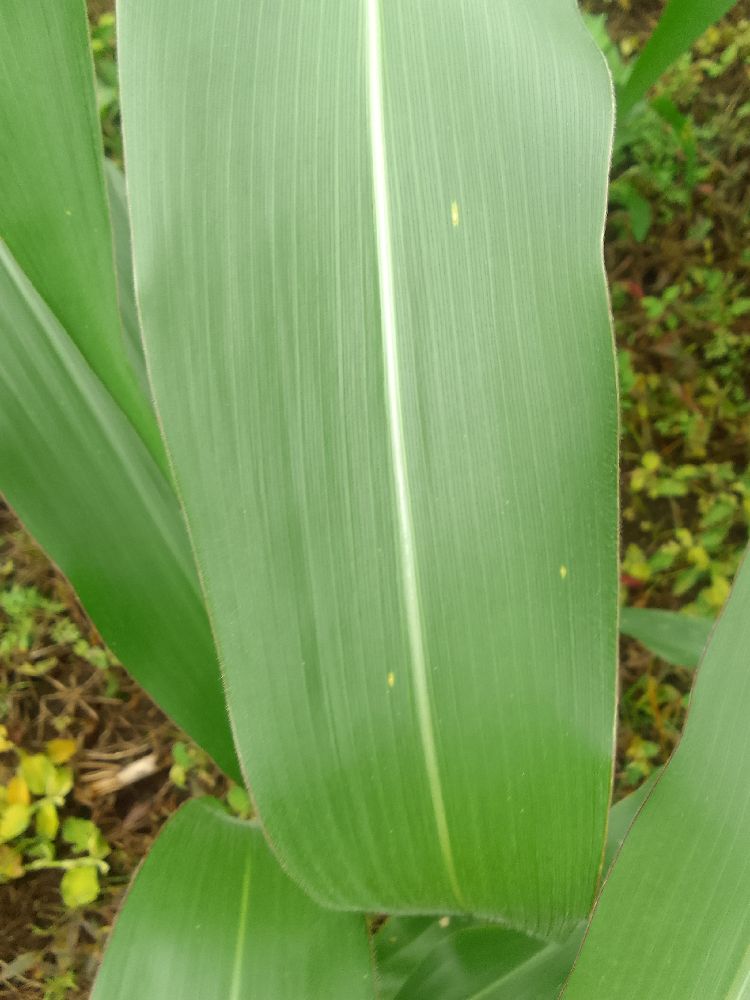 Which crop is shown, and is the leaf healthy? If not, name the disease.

maize, healthy
